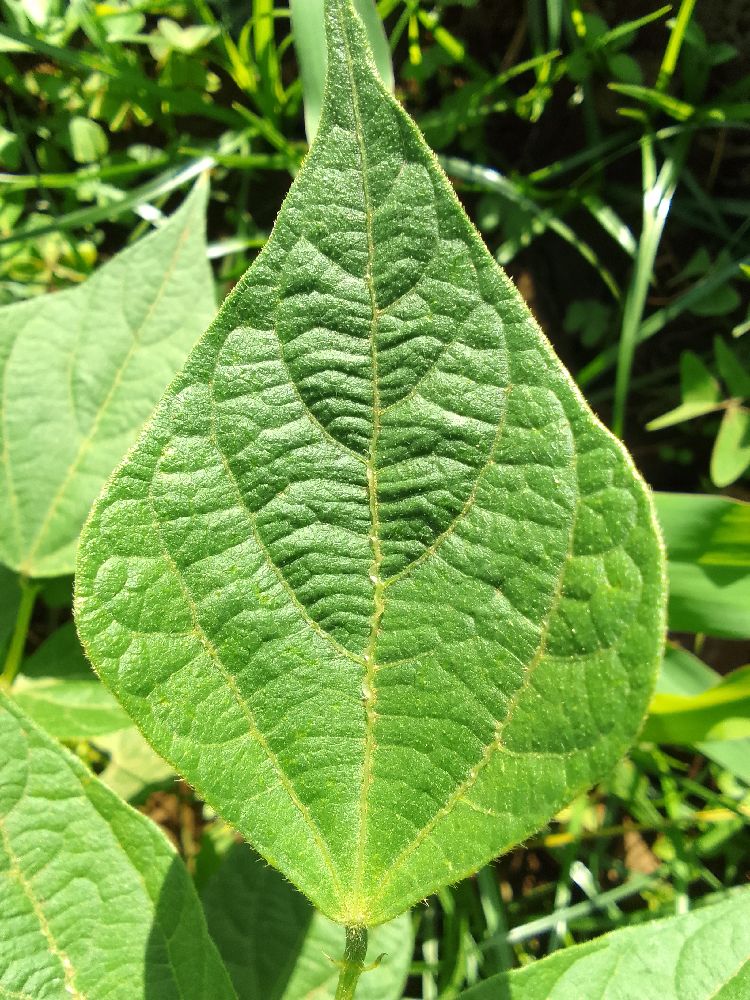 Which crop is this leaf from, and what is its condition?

common bean, healthy
